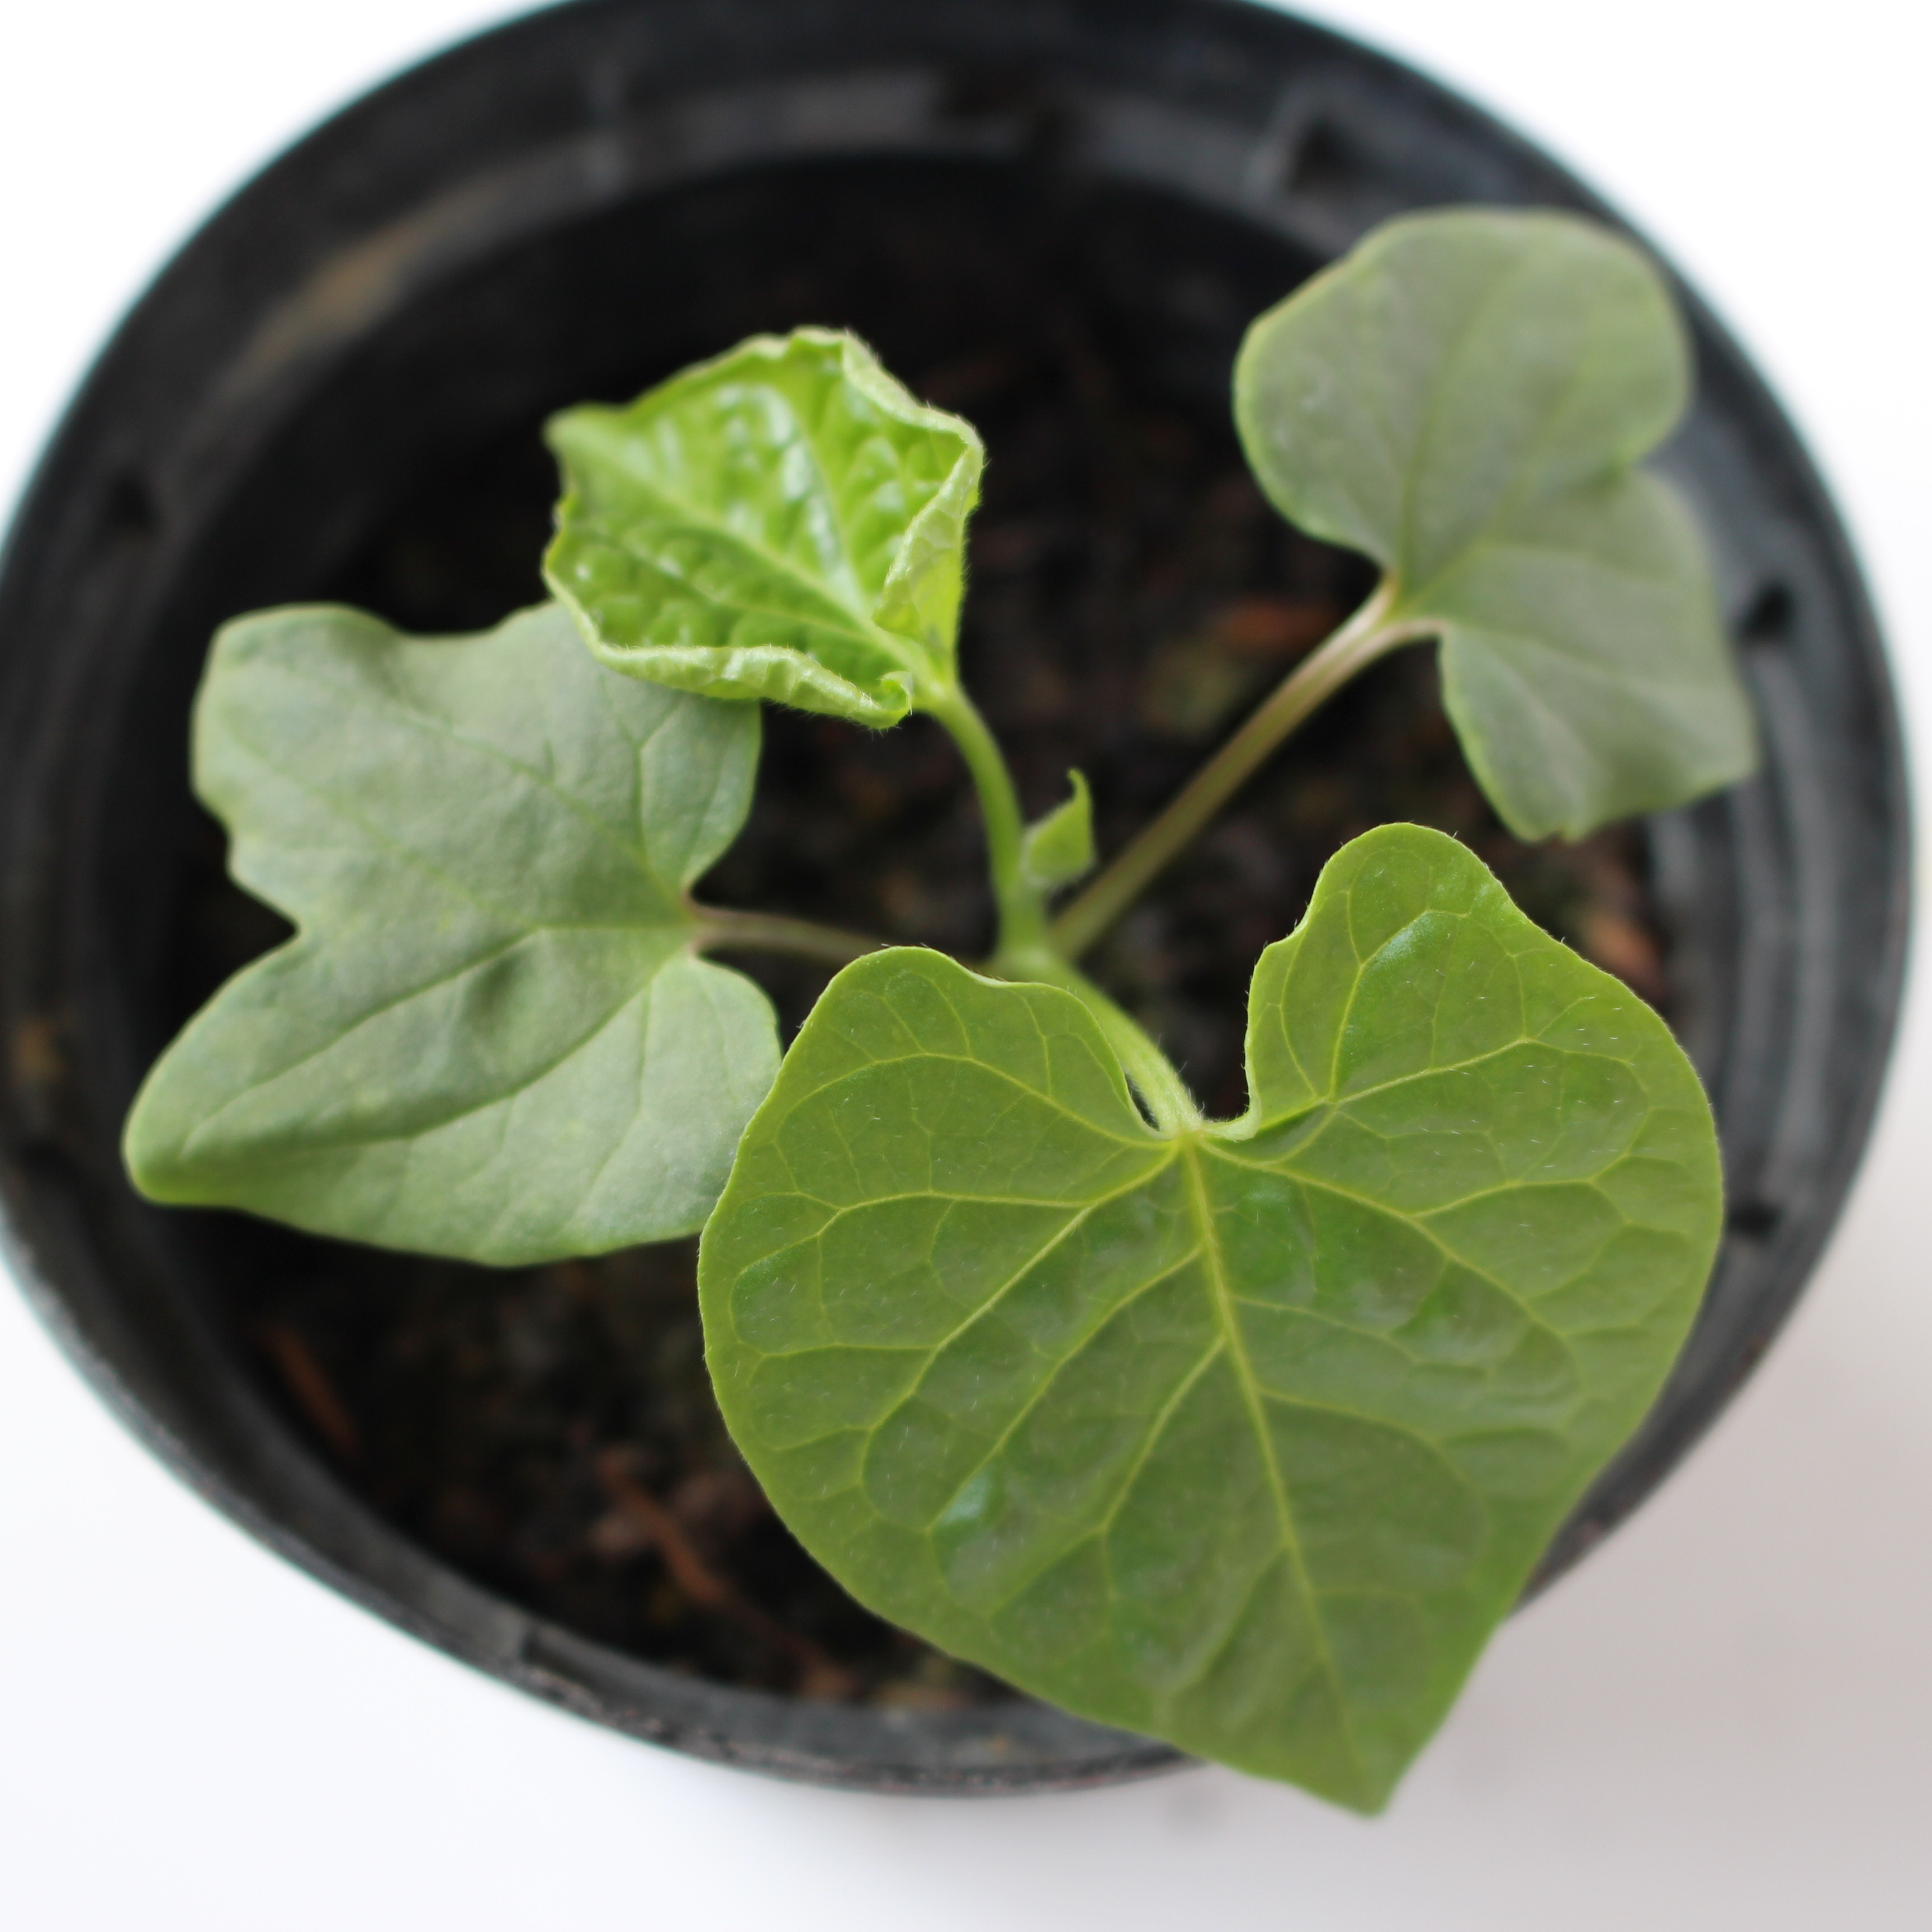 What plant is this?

Convolvulus arvensis
